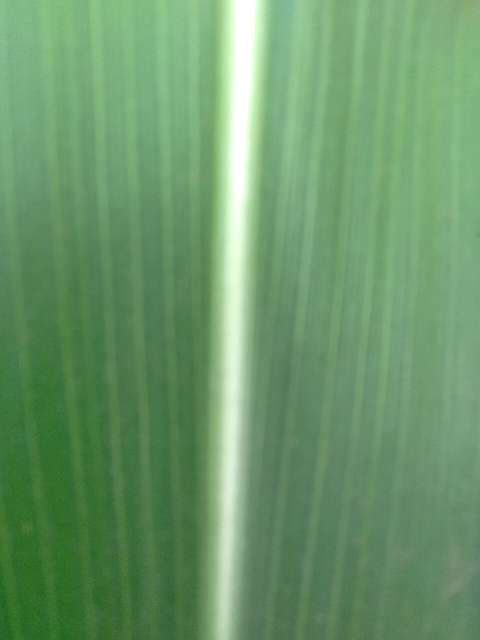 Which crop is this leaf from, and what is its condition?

maize, healthy
